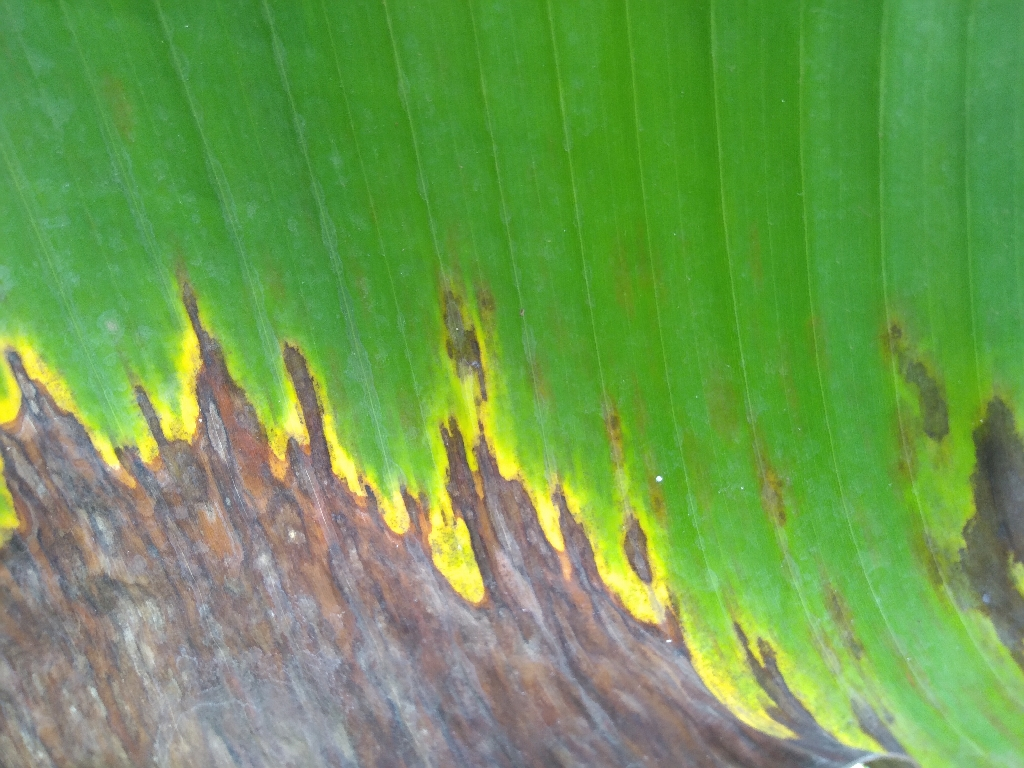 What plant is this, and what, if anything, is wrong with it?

banana, black sigatoka
